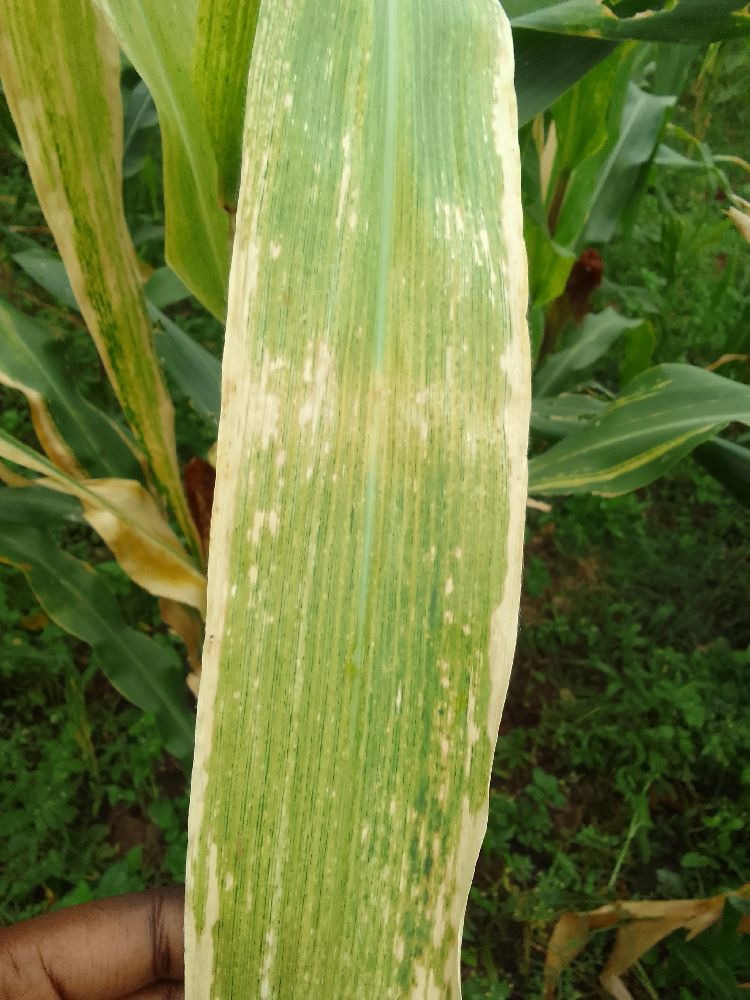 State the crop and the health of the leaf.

maize, maize lethal necrosis
